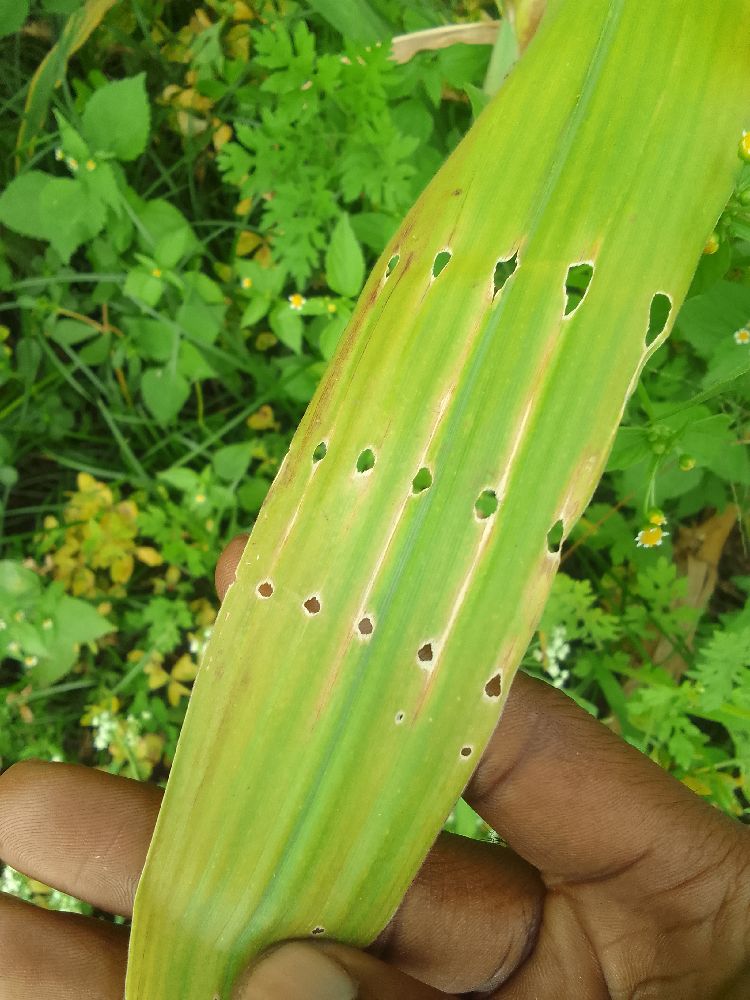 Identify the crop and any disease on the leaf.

maize, maize lethal necrosis
